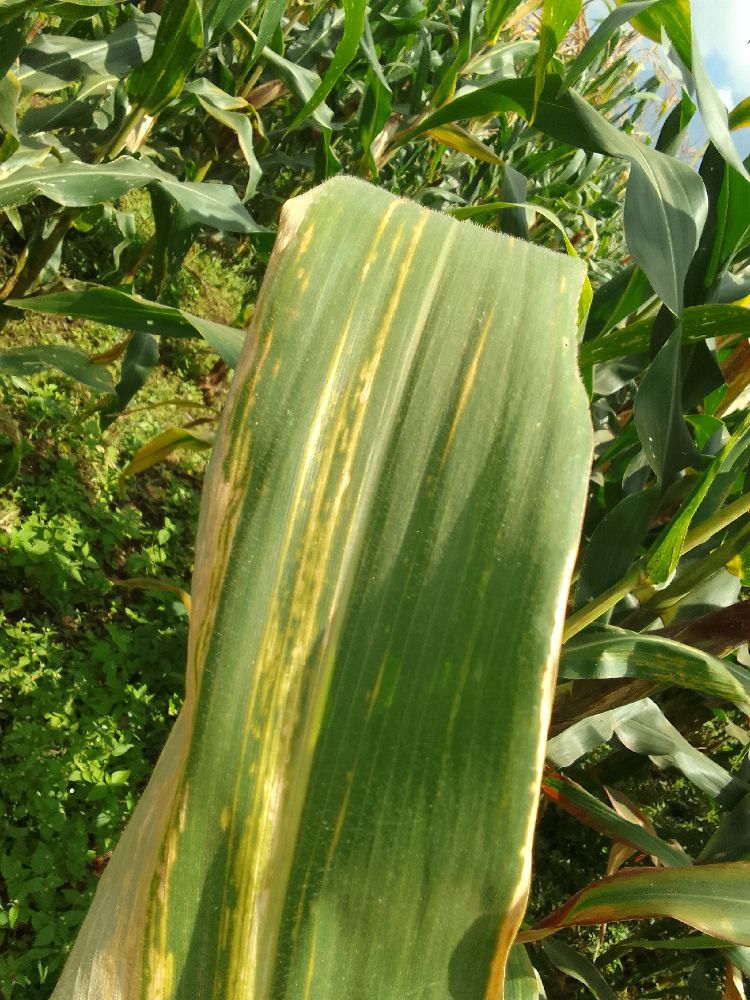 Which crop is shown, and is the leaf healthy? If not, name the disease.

maize, maize lethal necrosis
